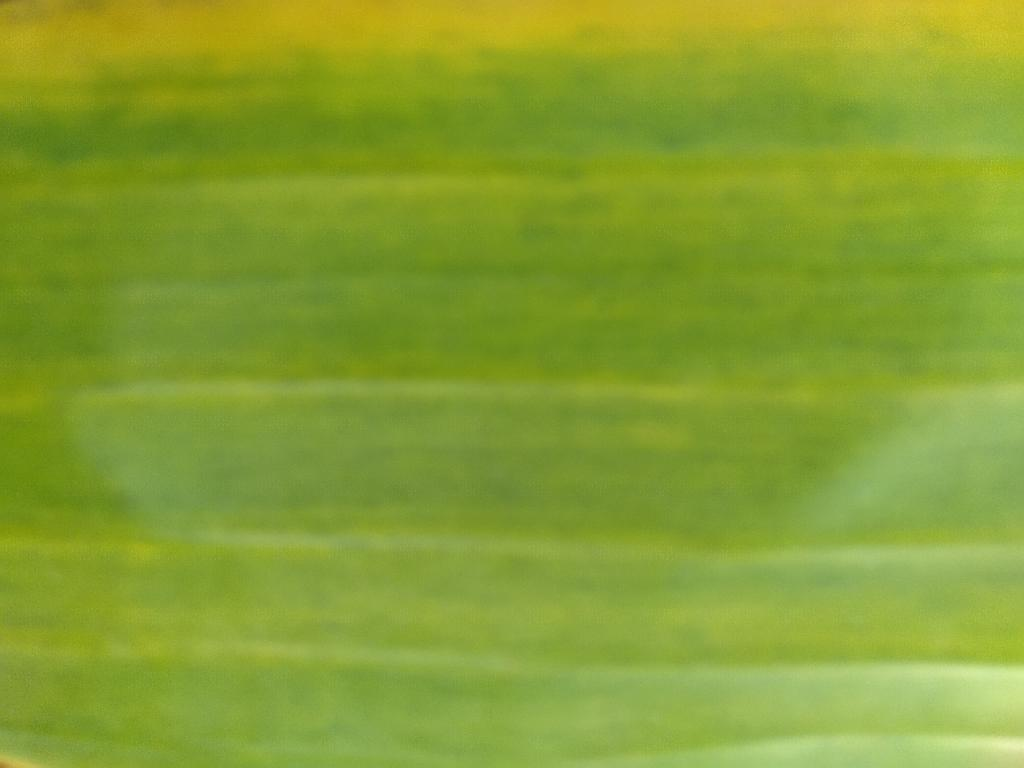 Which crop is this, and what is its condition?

banana, fusarium wilt race 1
